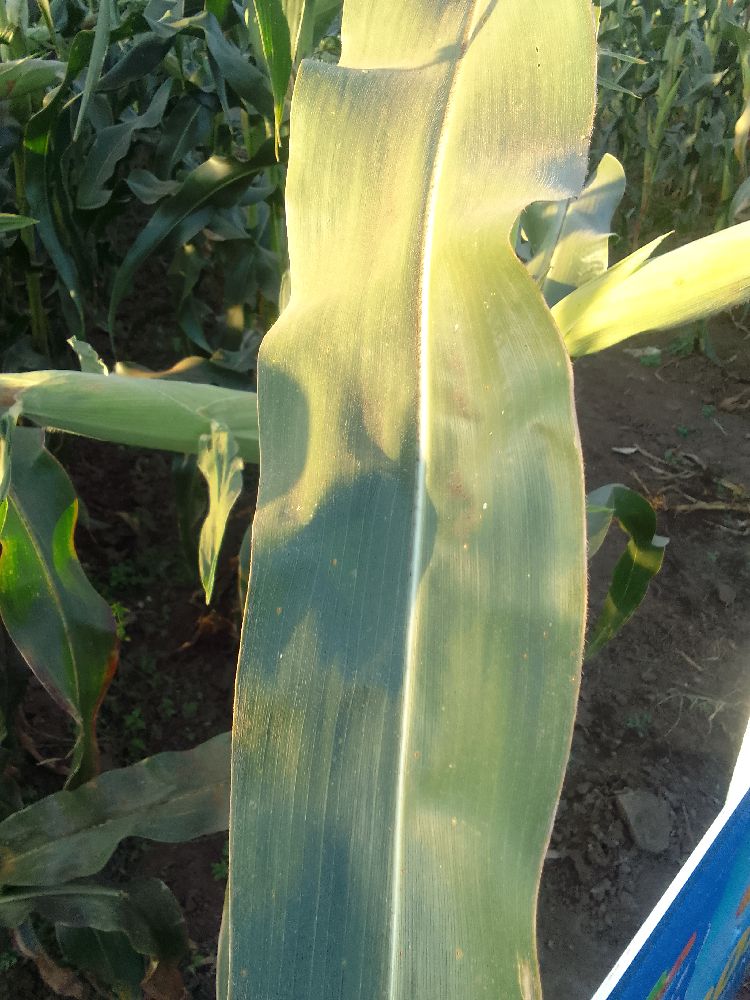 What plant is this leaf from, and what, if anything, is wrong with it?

maize, healthy
